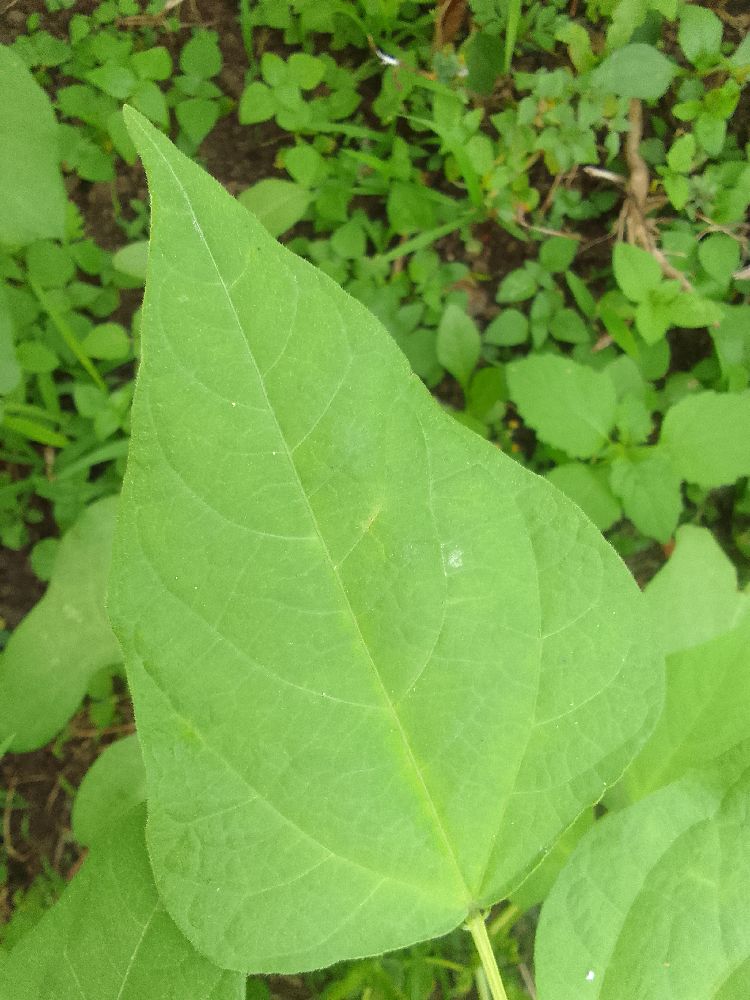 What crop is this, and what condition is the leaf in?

common bean, healthy
